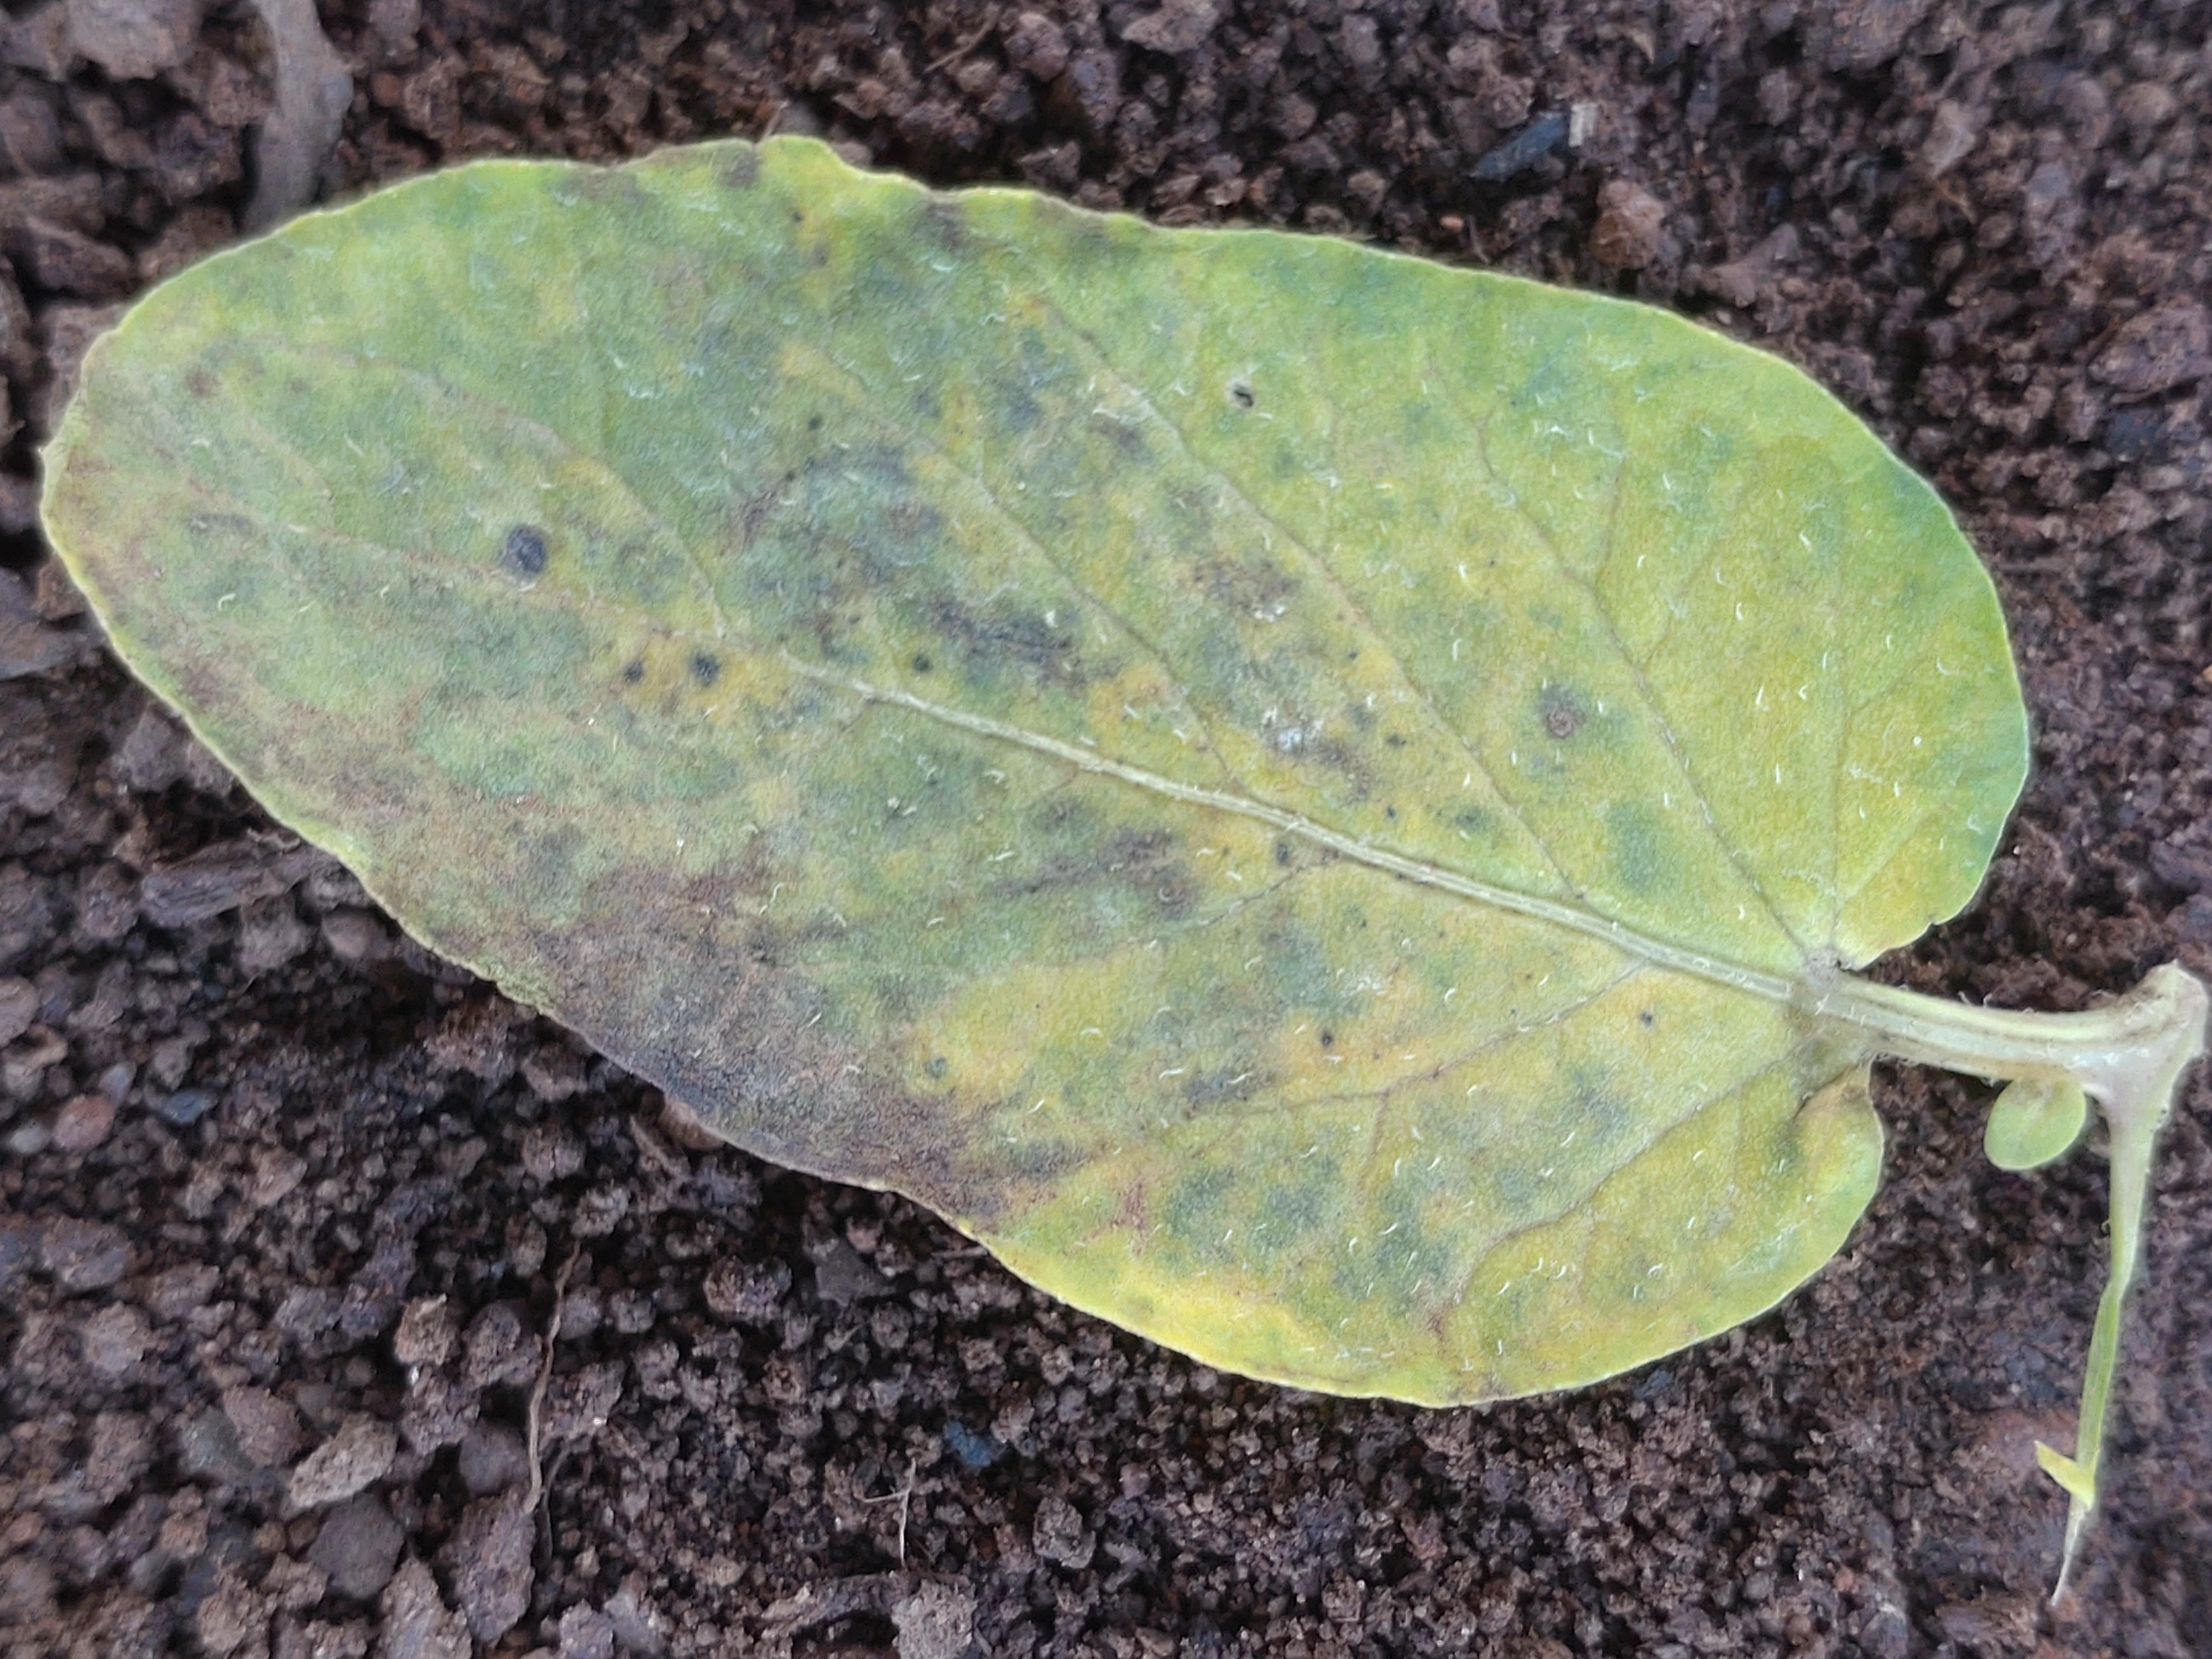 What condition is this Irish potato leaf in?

late blight
